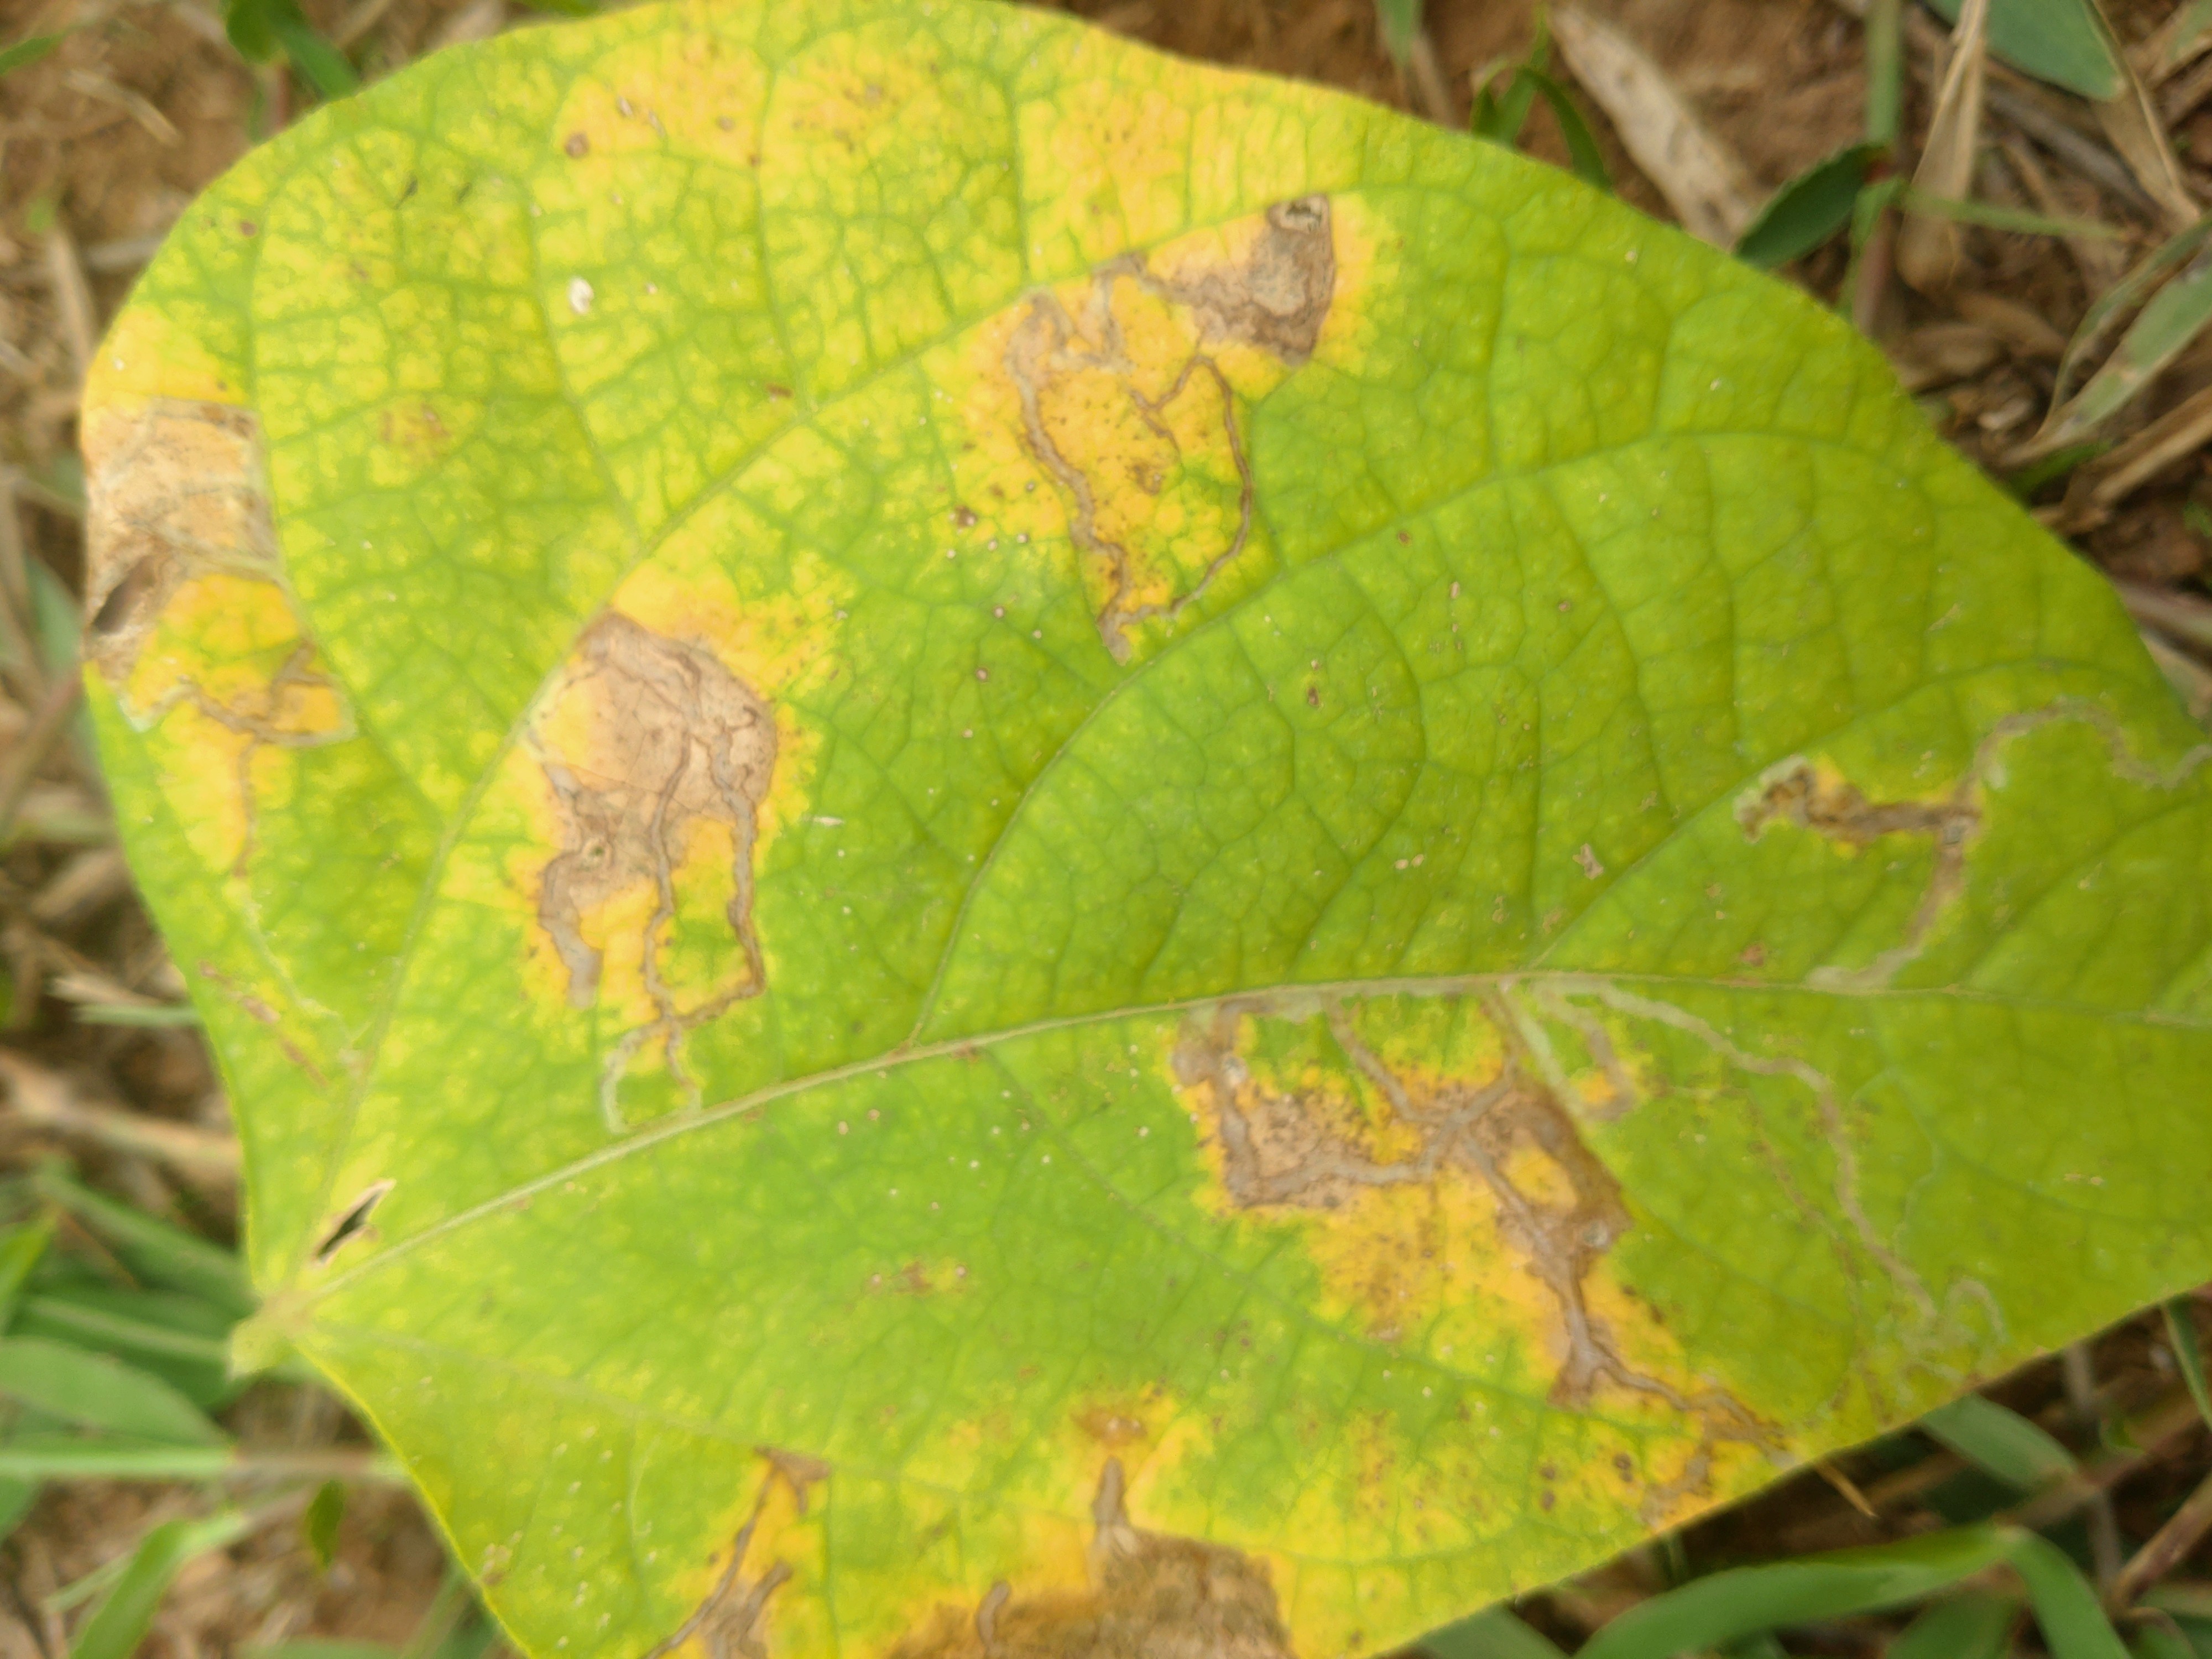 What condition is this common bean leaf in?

rust
